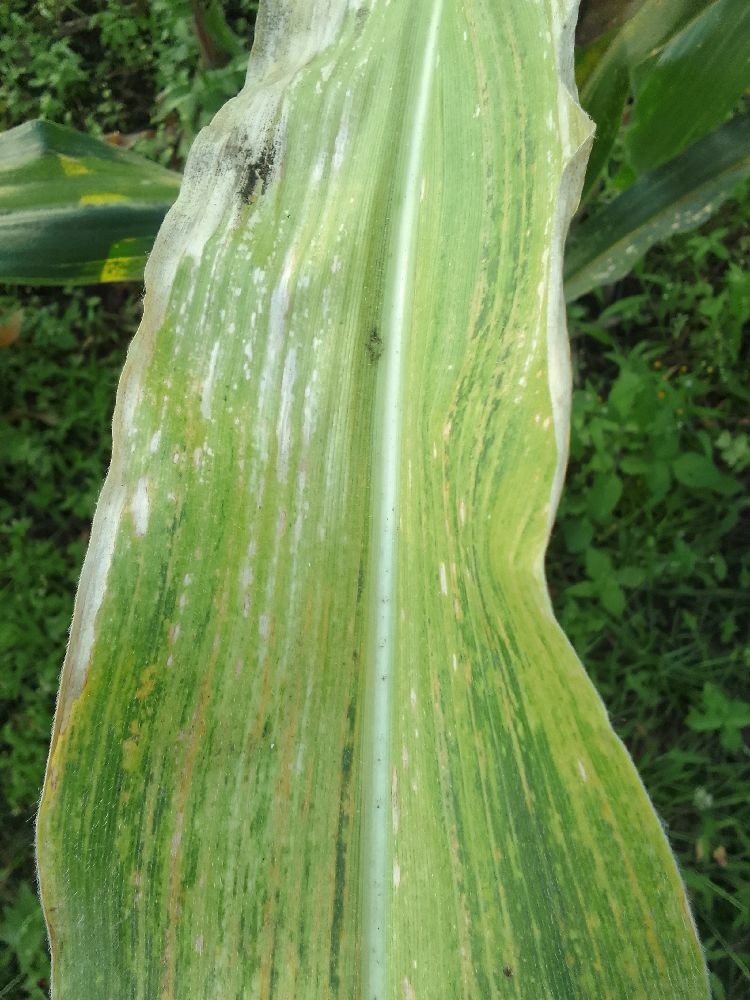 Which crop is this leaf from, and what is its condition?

maize, maize lethal necrosis
